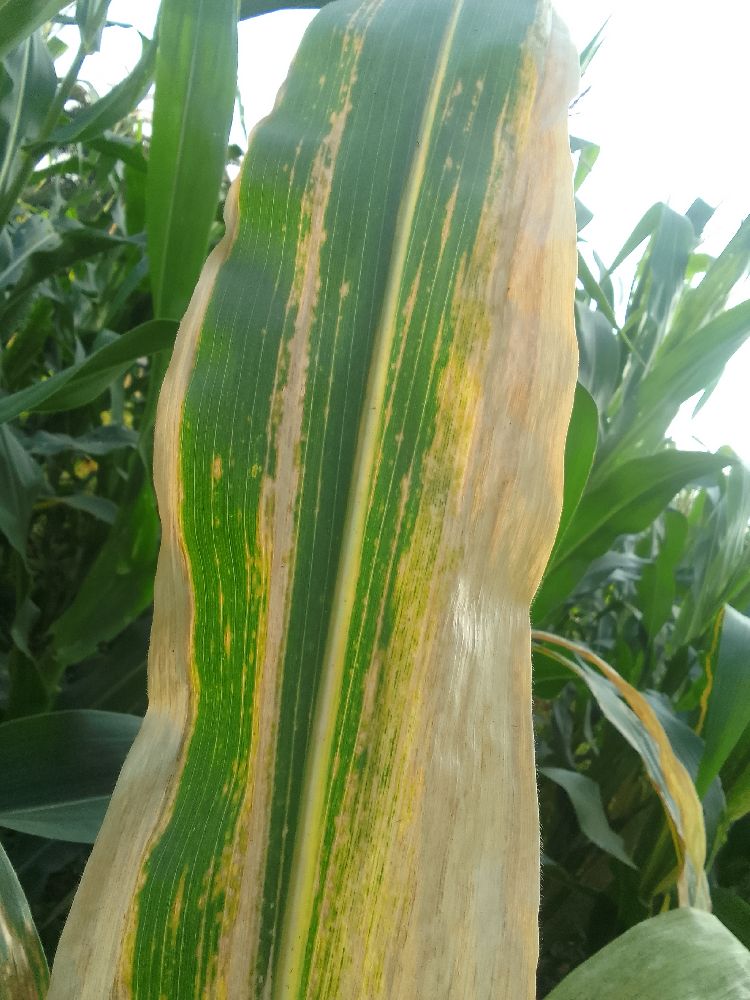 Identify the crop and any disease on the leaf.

maize, maize lethal necrosis
